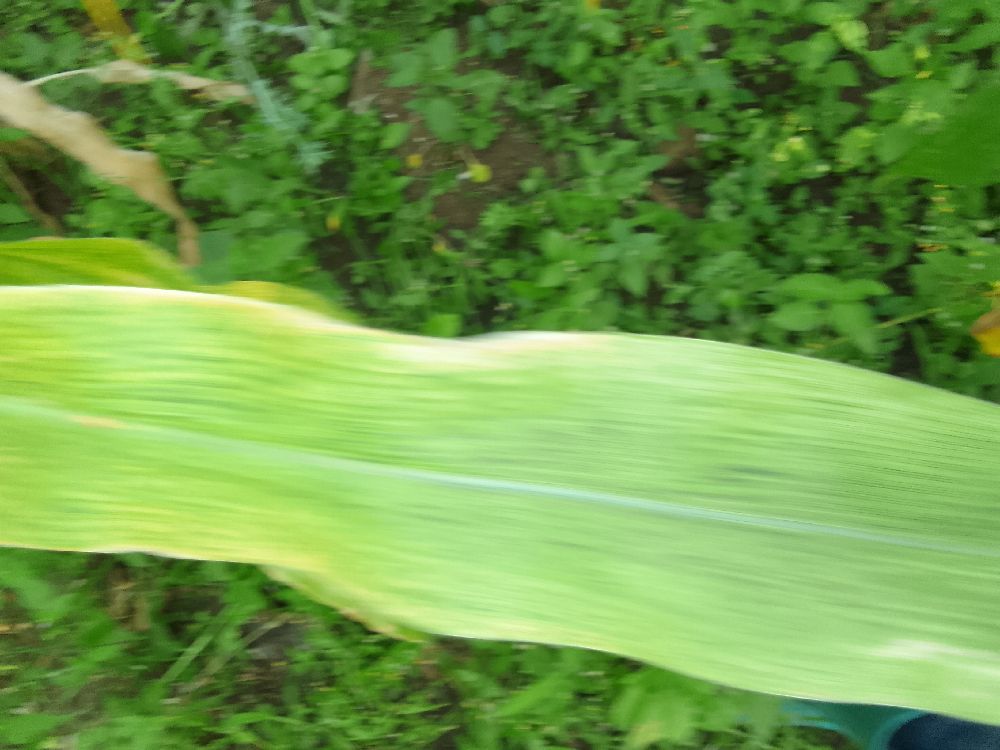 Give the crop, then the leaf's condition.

maize, maize lethal necrosis
